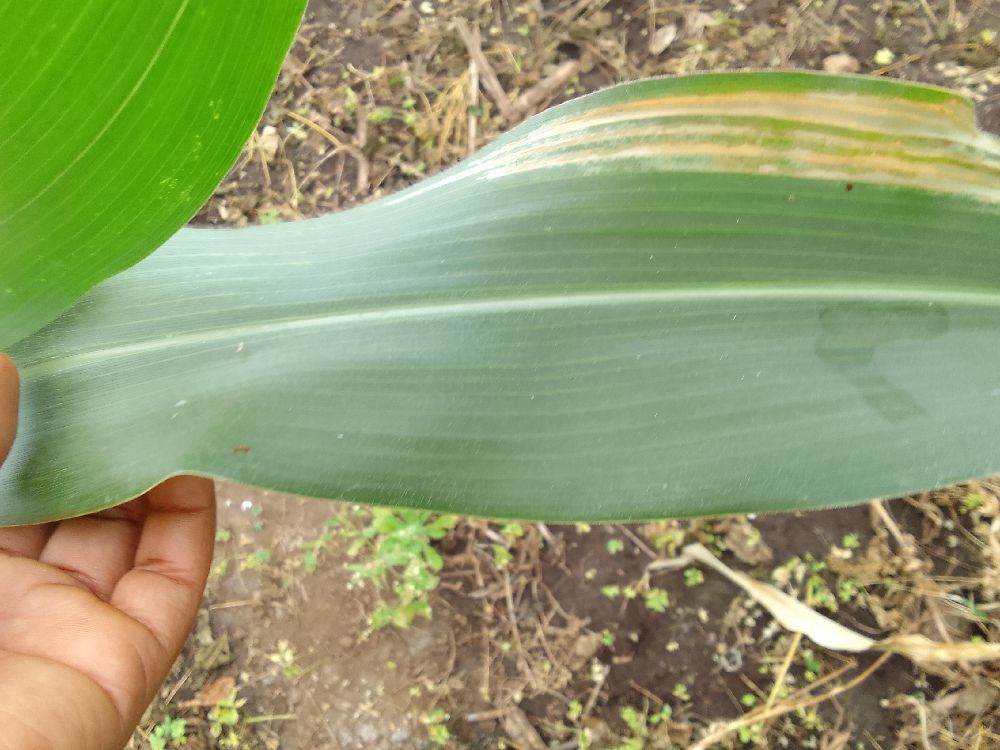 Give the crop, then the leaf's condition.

maize, maize lethal necrosis
